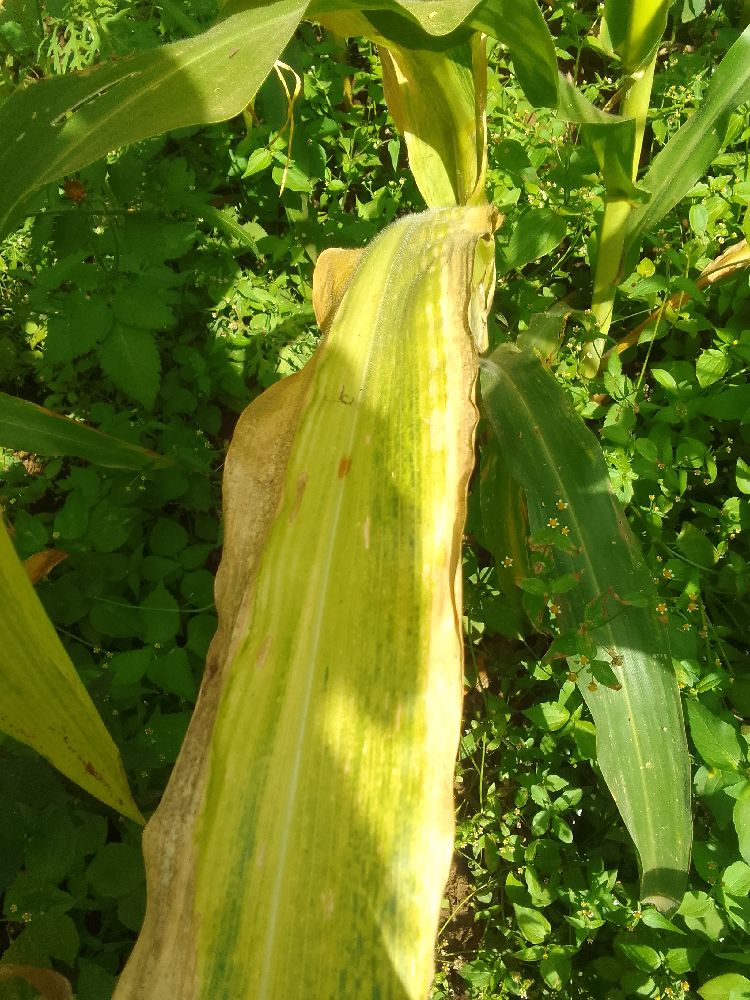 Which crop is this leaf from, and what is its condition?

maize, maize lethal necrosis
